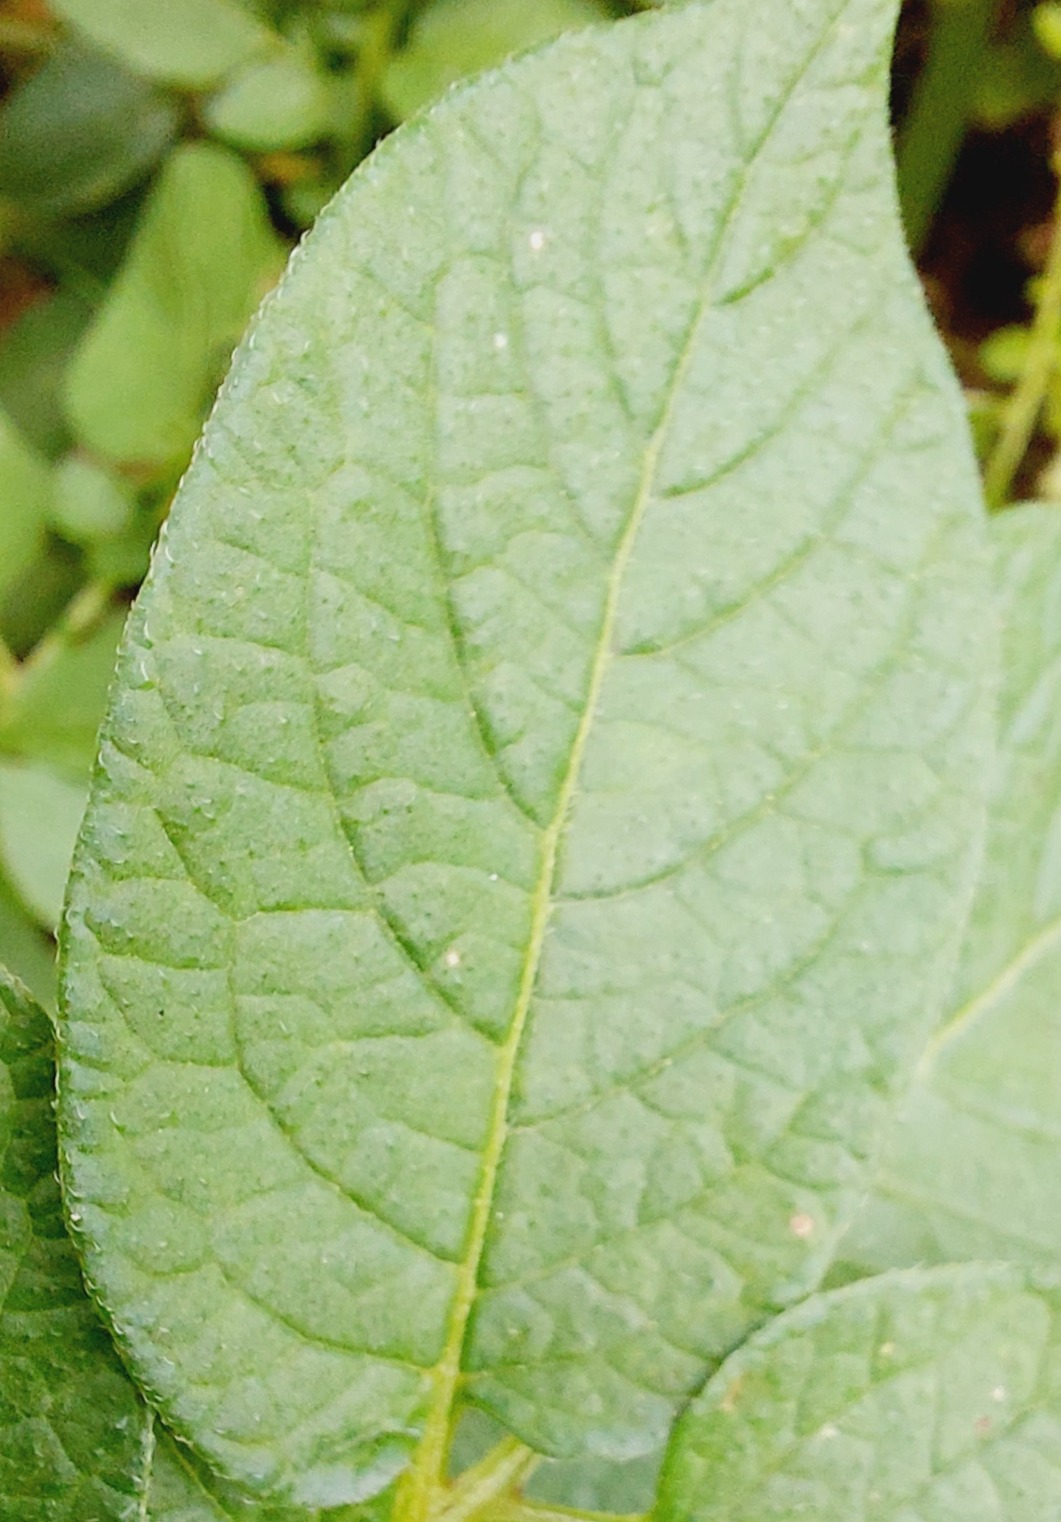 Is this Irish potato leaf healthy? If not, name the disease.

healthy
